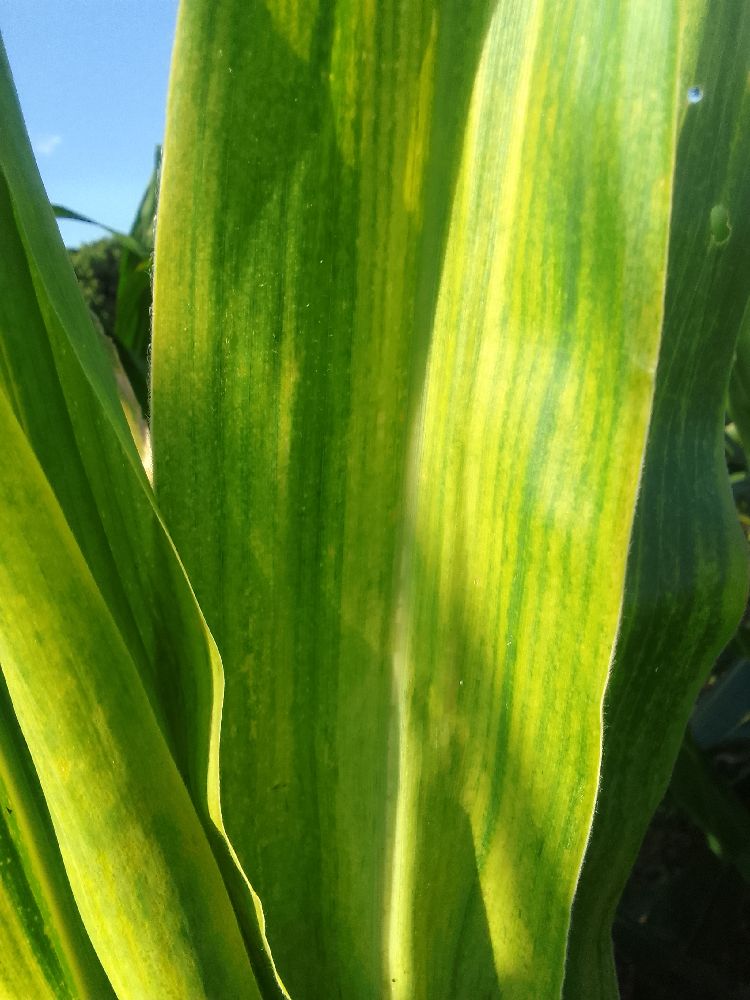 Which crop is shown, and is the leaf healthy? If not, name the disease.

maize, maize lethal necrosis
